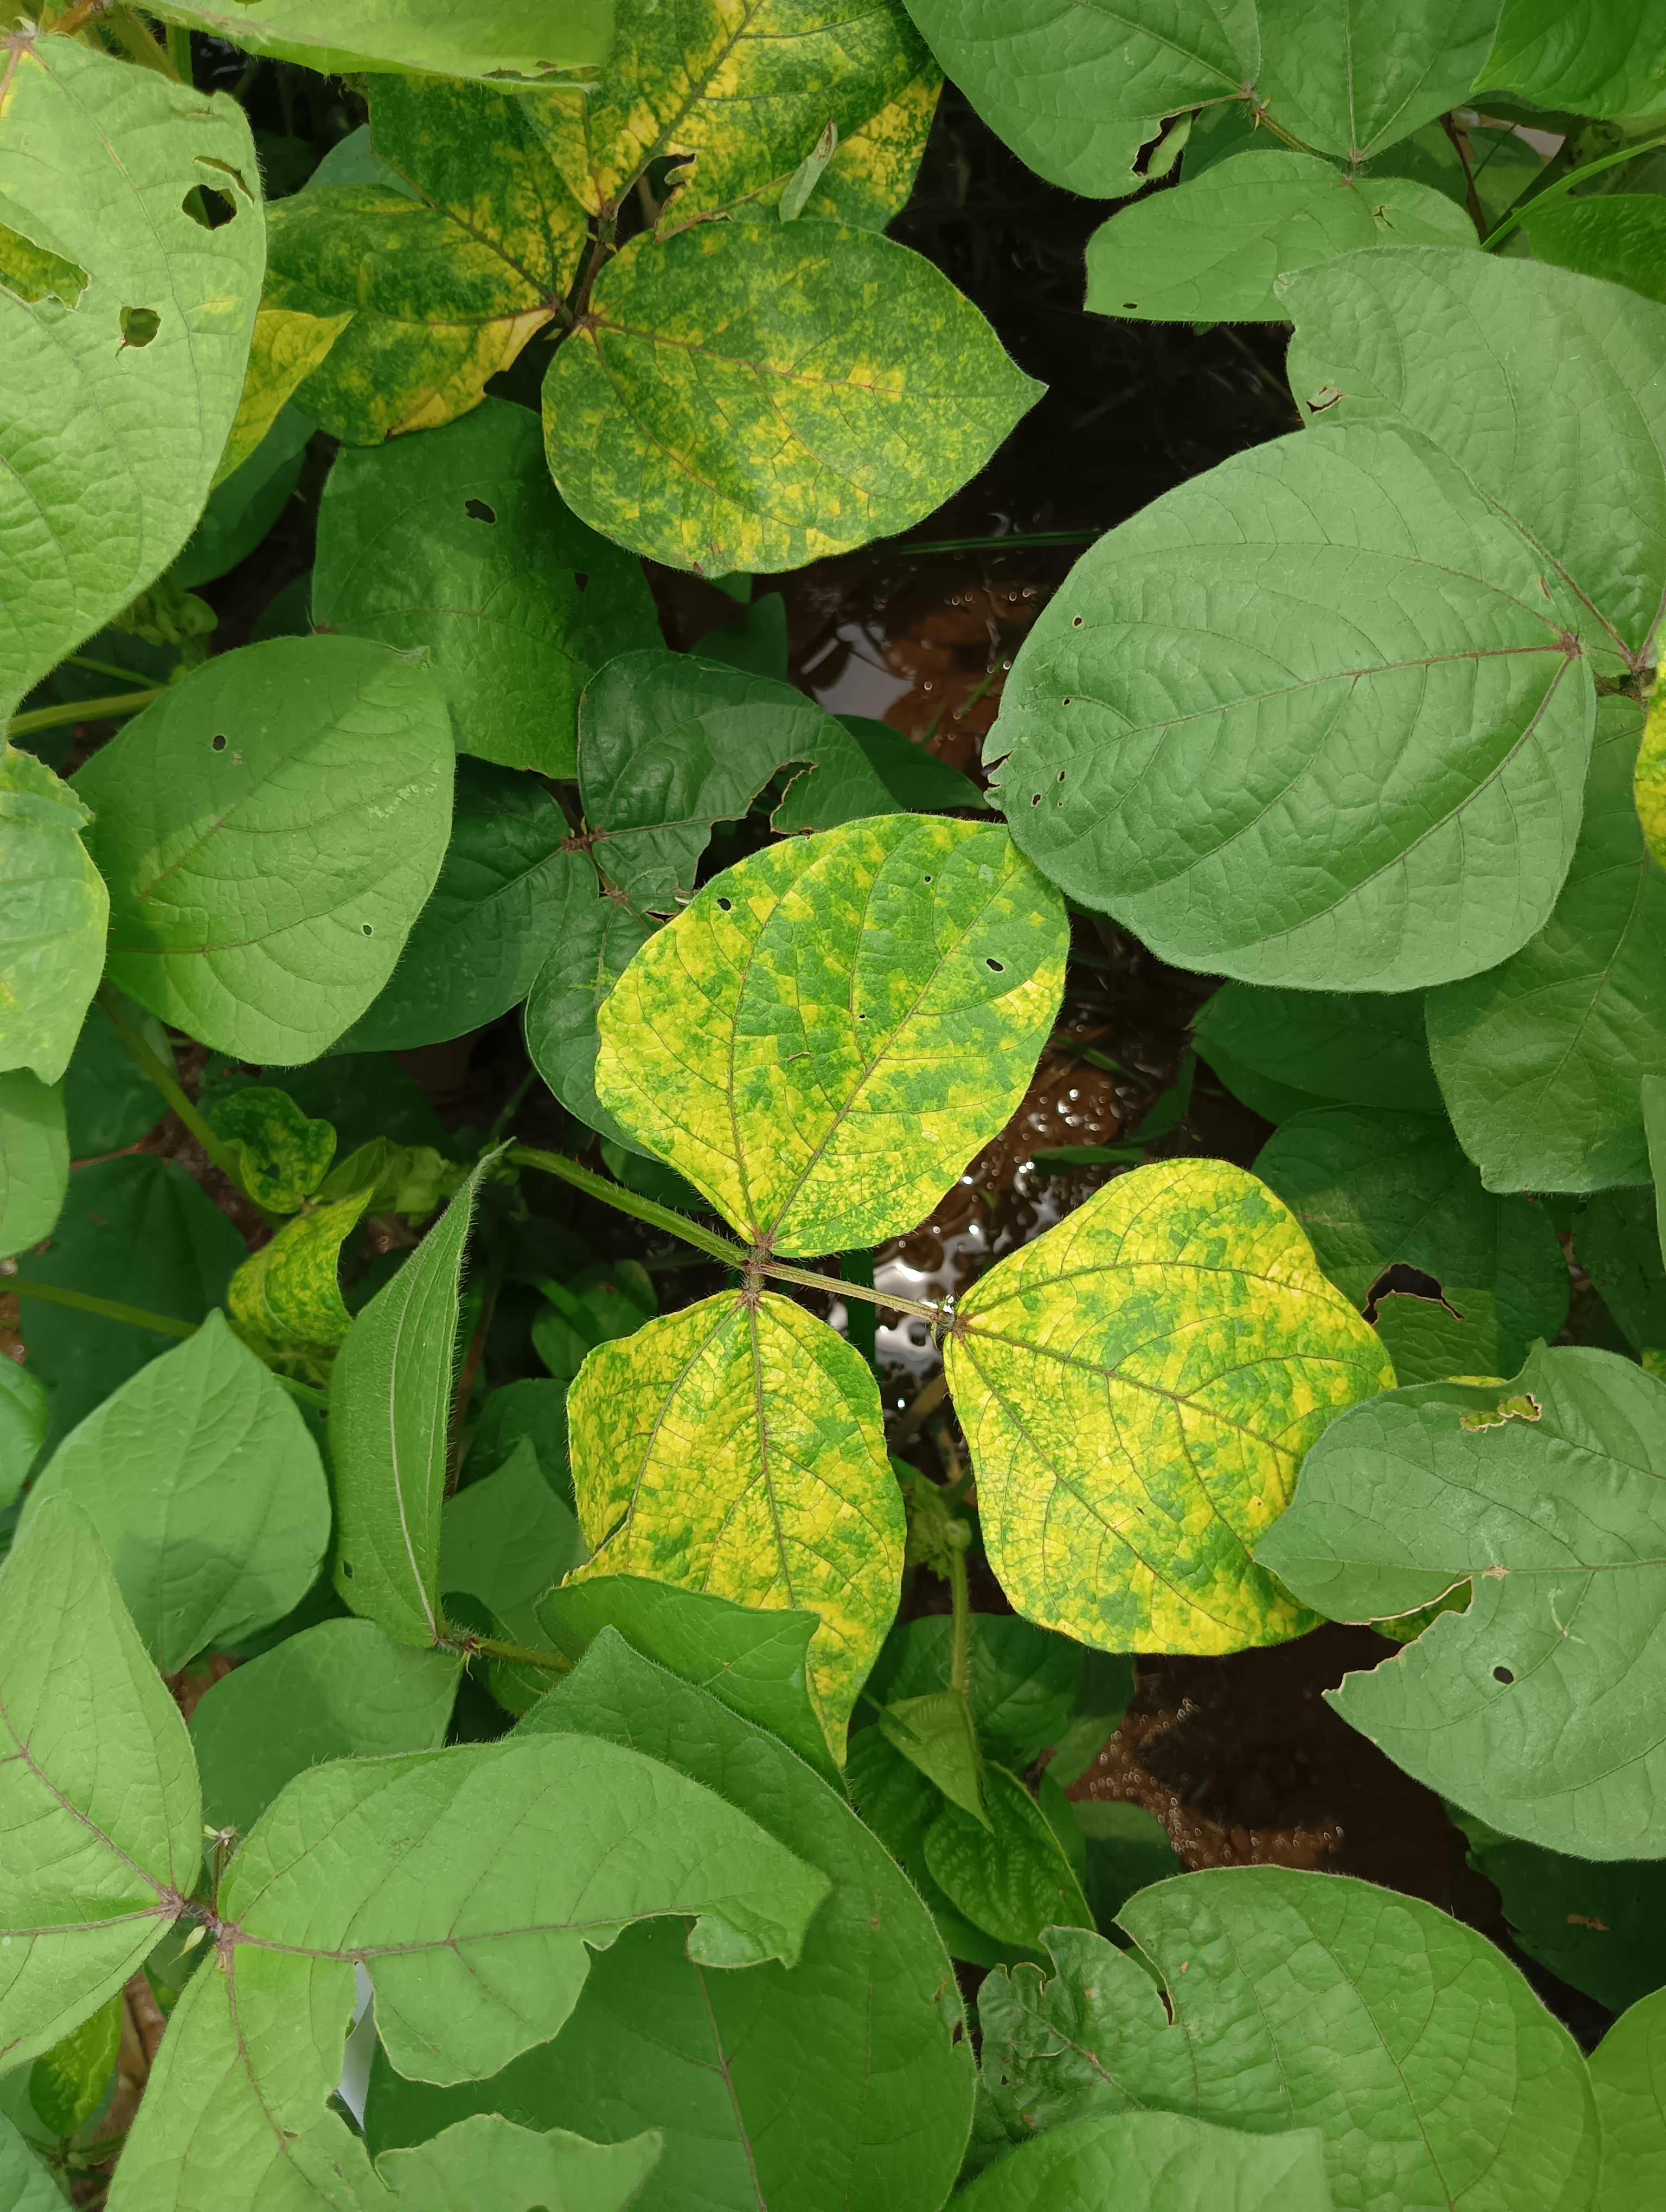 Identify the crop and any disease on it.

mungbean, yellow mosaic
